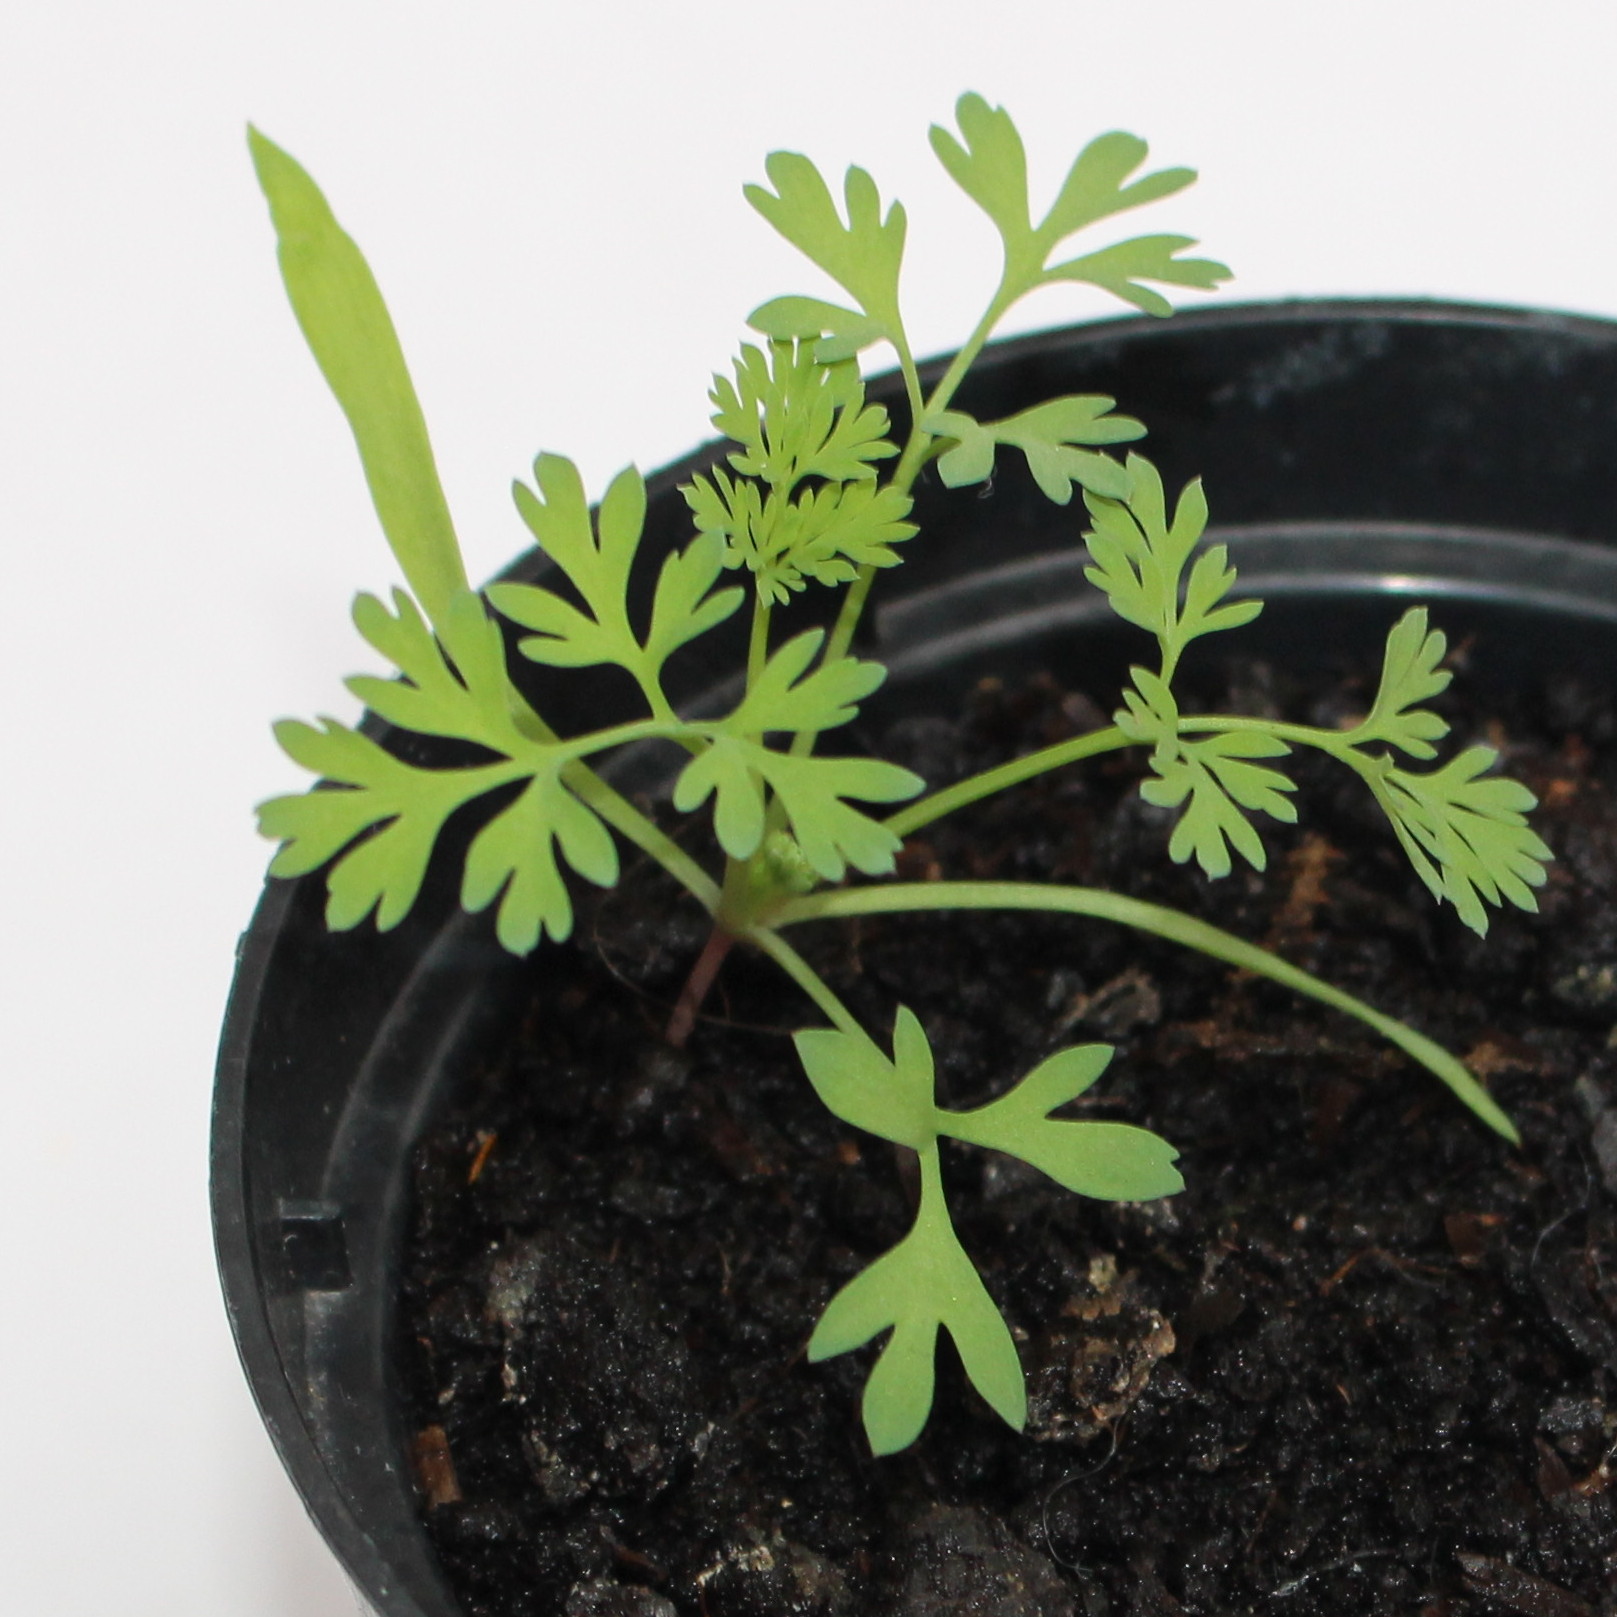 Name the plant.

Fumaria officinalis
